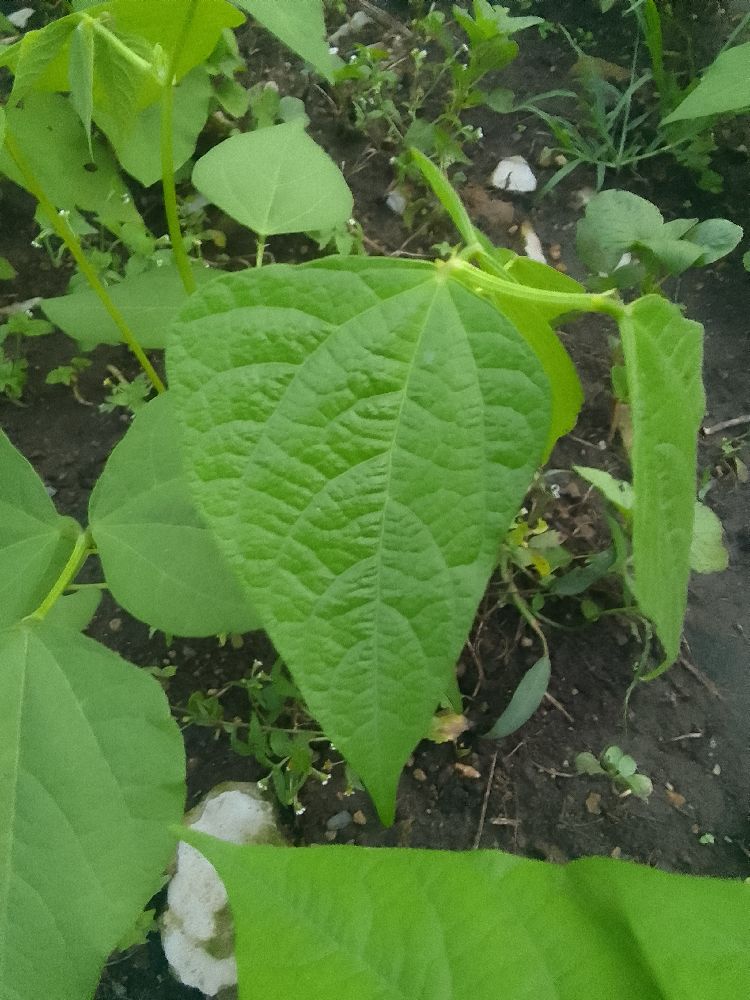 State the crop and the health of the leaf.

common bean, healthy
